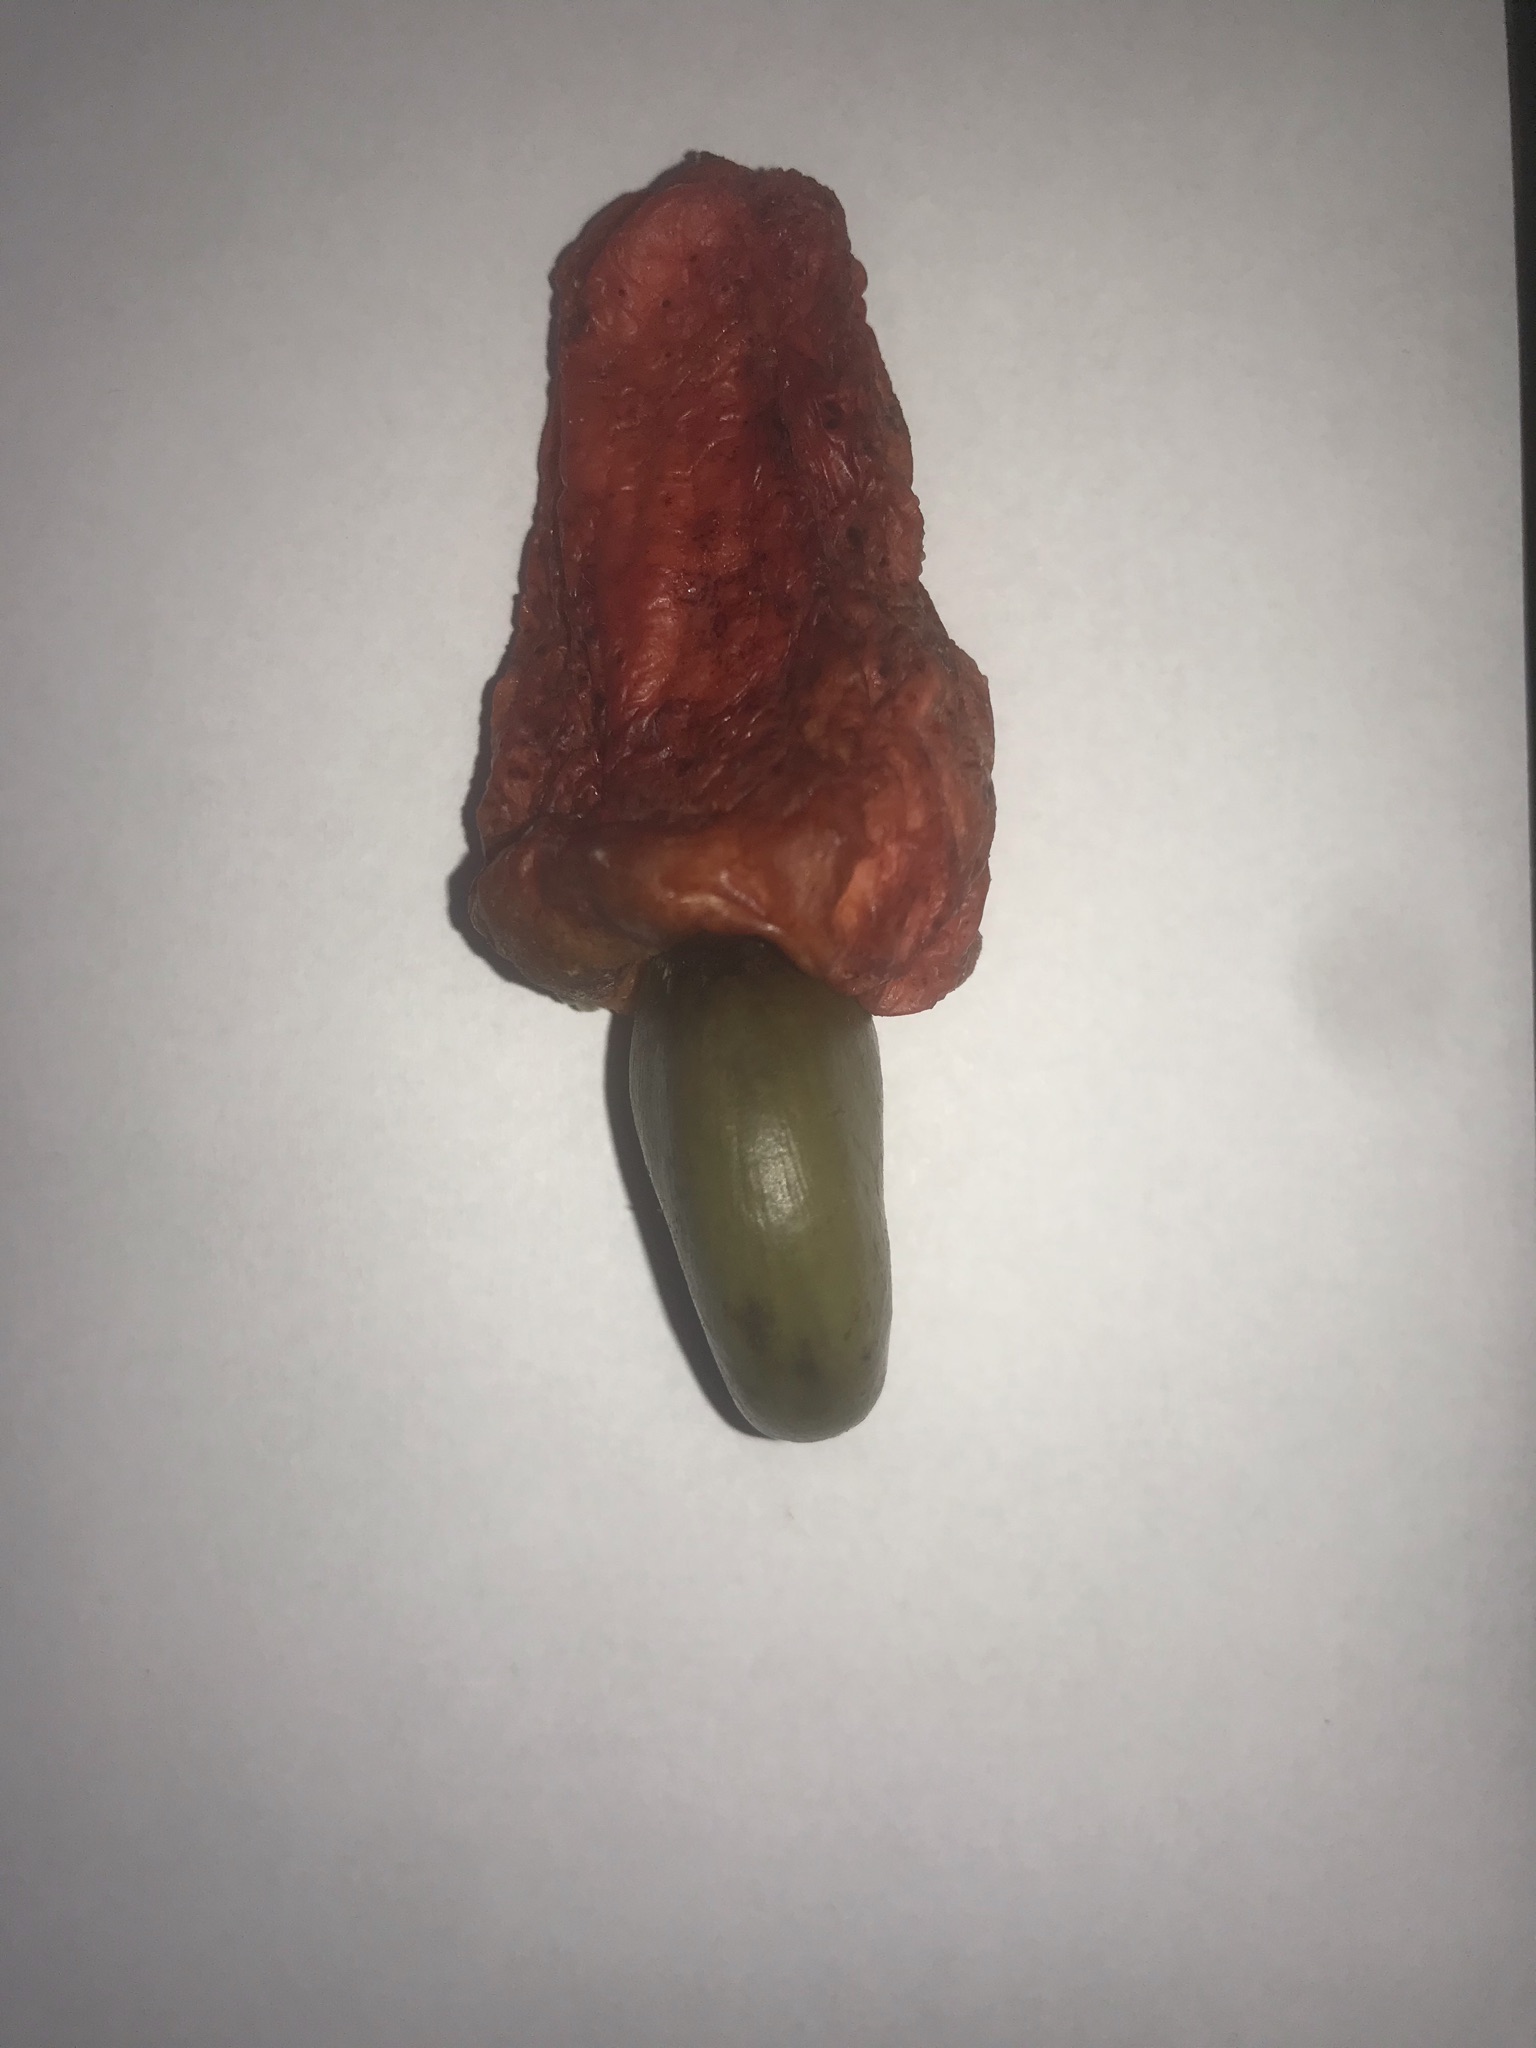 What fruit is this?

caju vermelho
